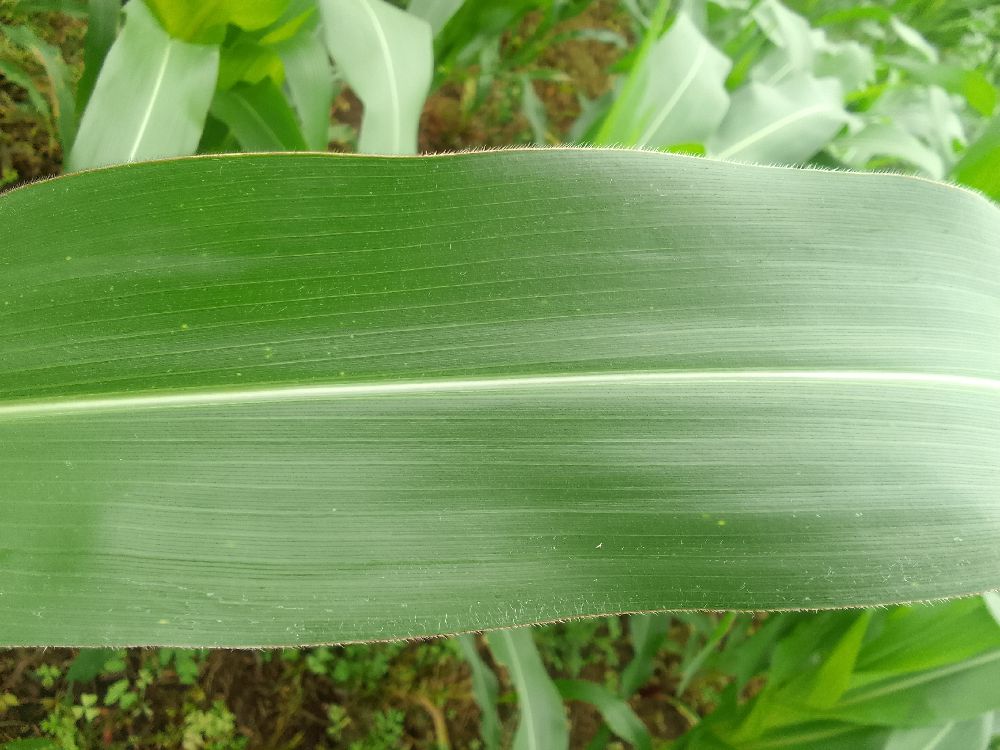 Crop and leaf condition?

maize, healthy
